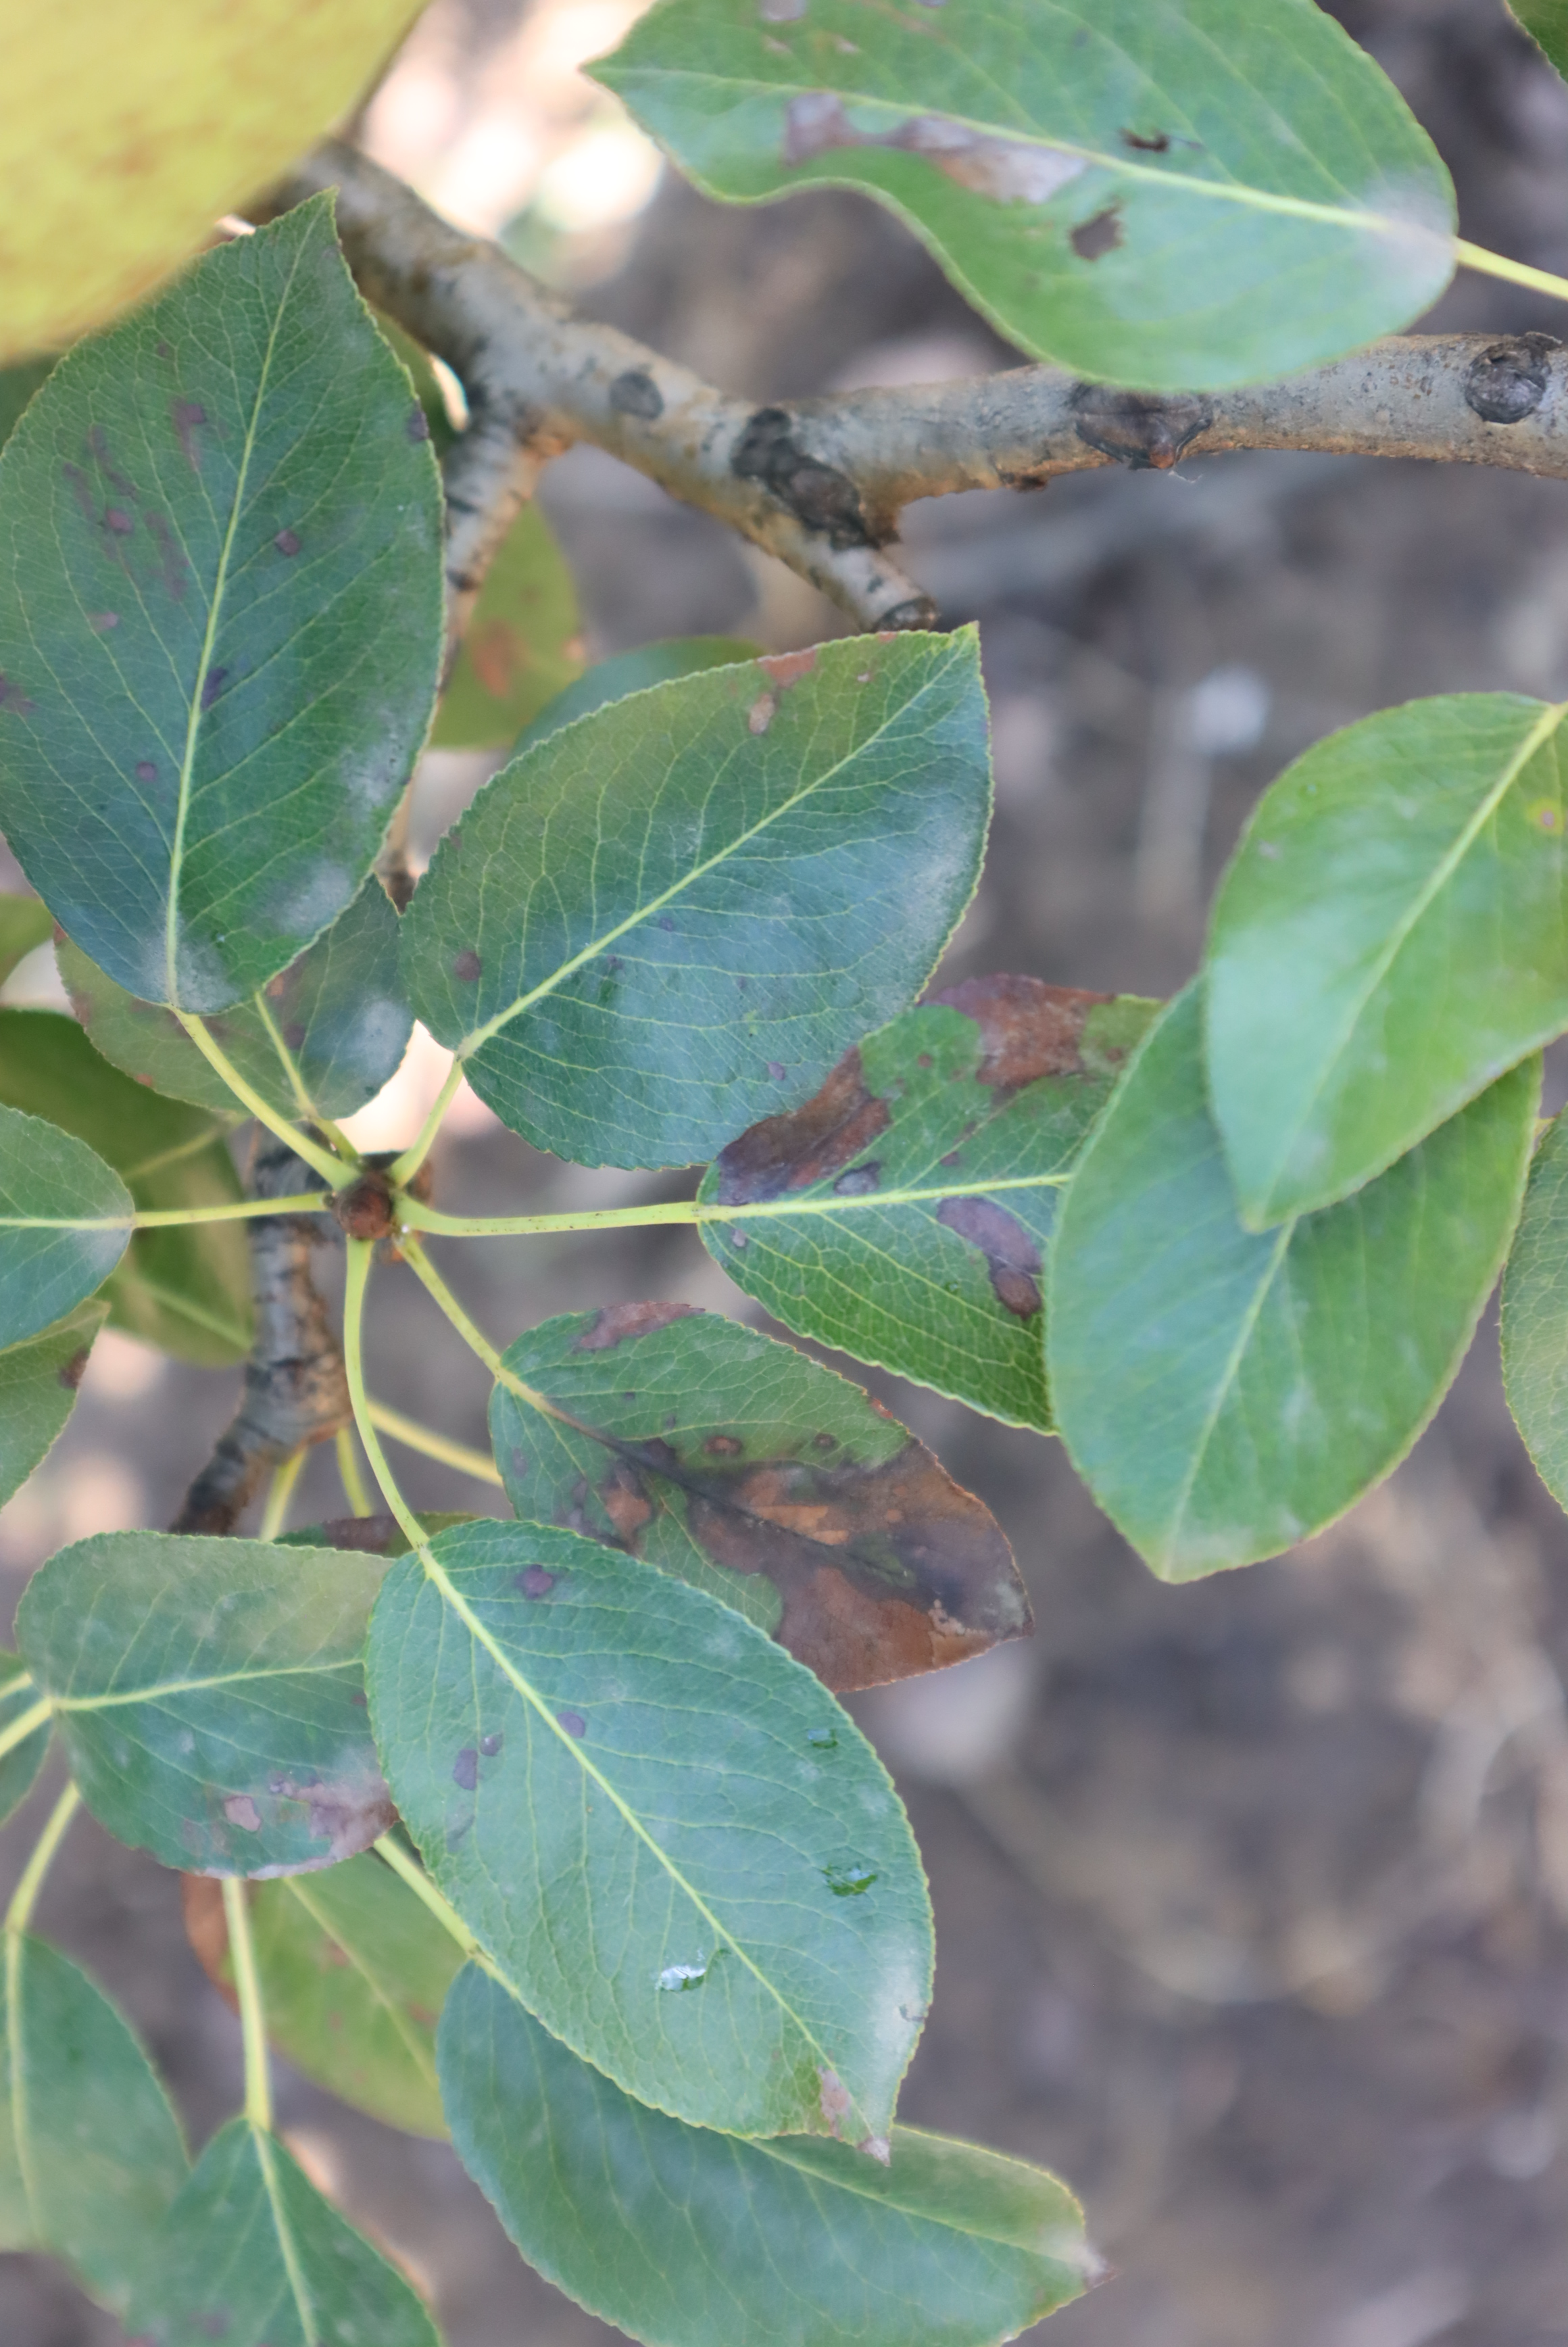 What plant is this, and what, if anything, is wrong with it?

pear, black spot, chemical damage
